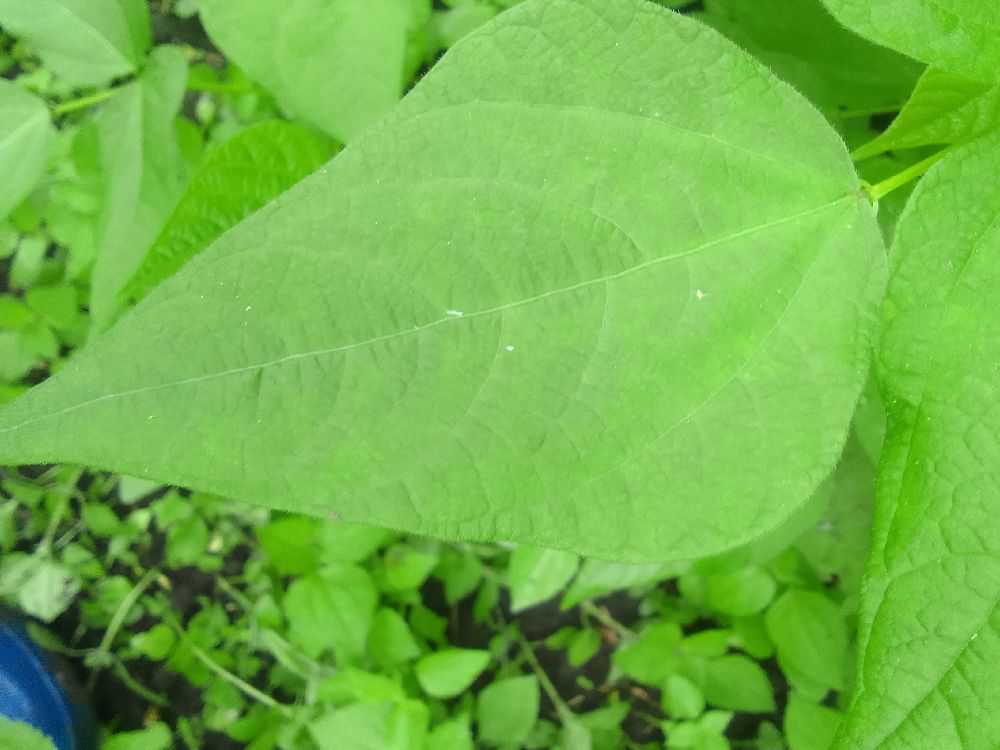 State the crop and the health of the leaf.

common bean, healthy
